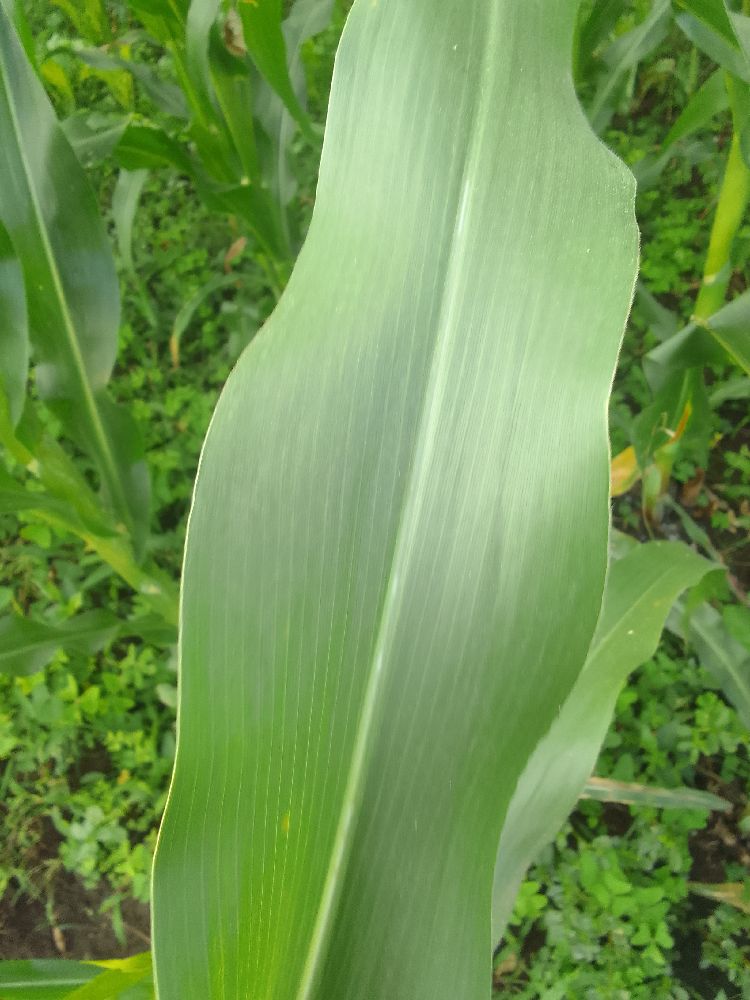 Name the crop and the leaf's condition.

maize, healthy
